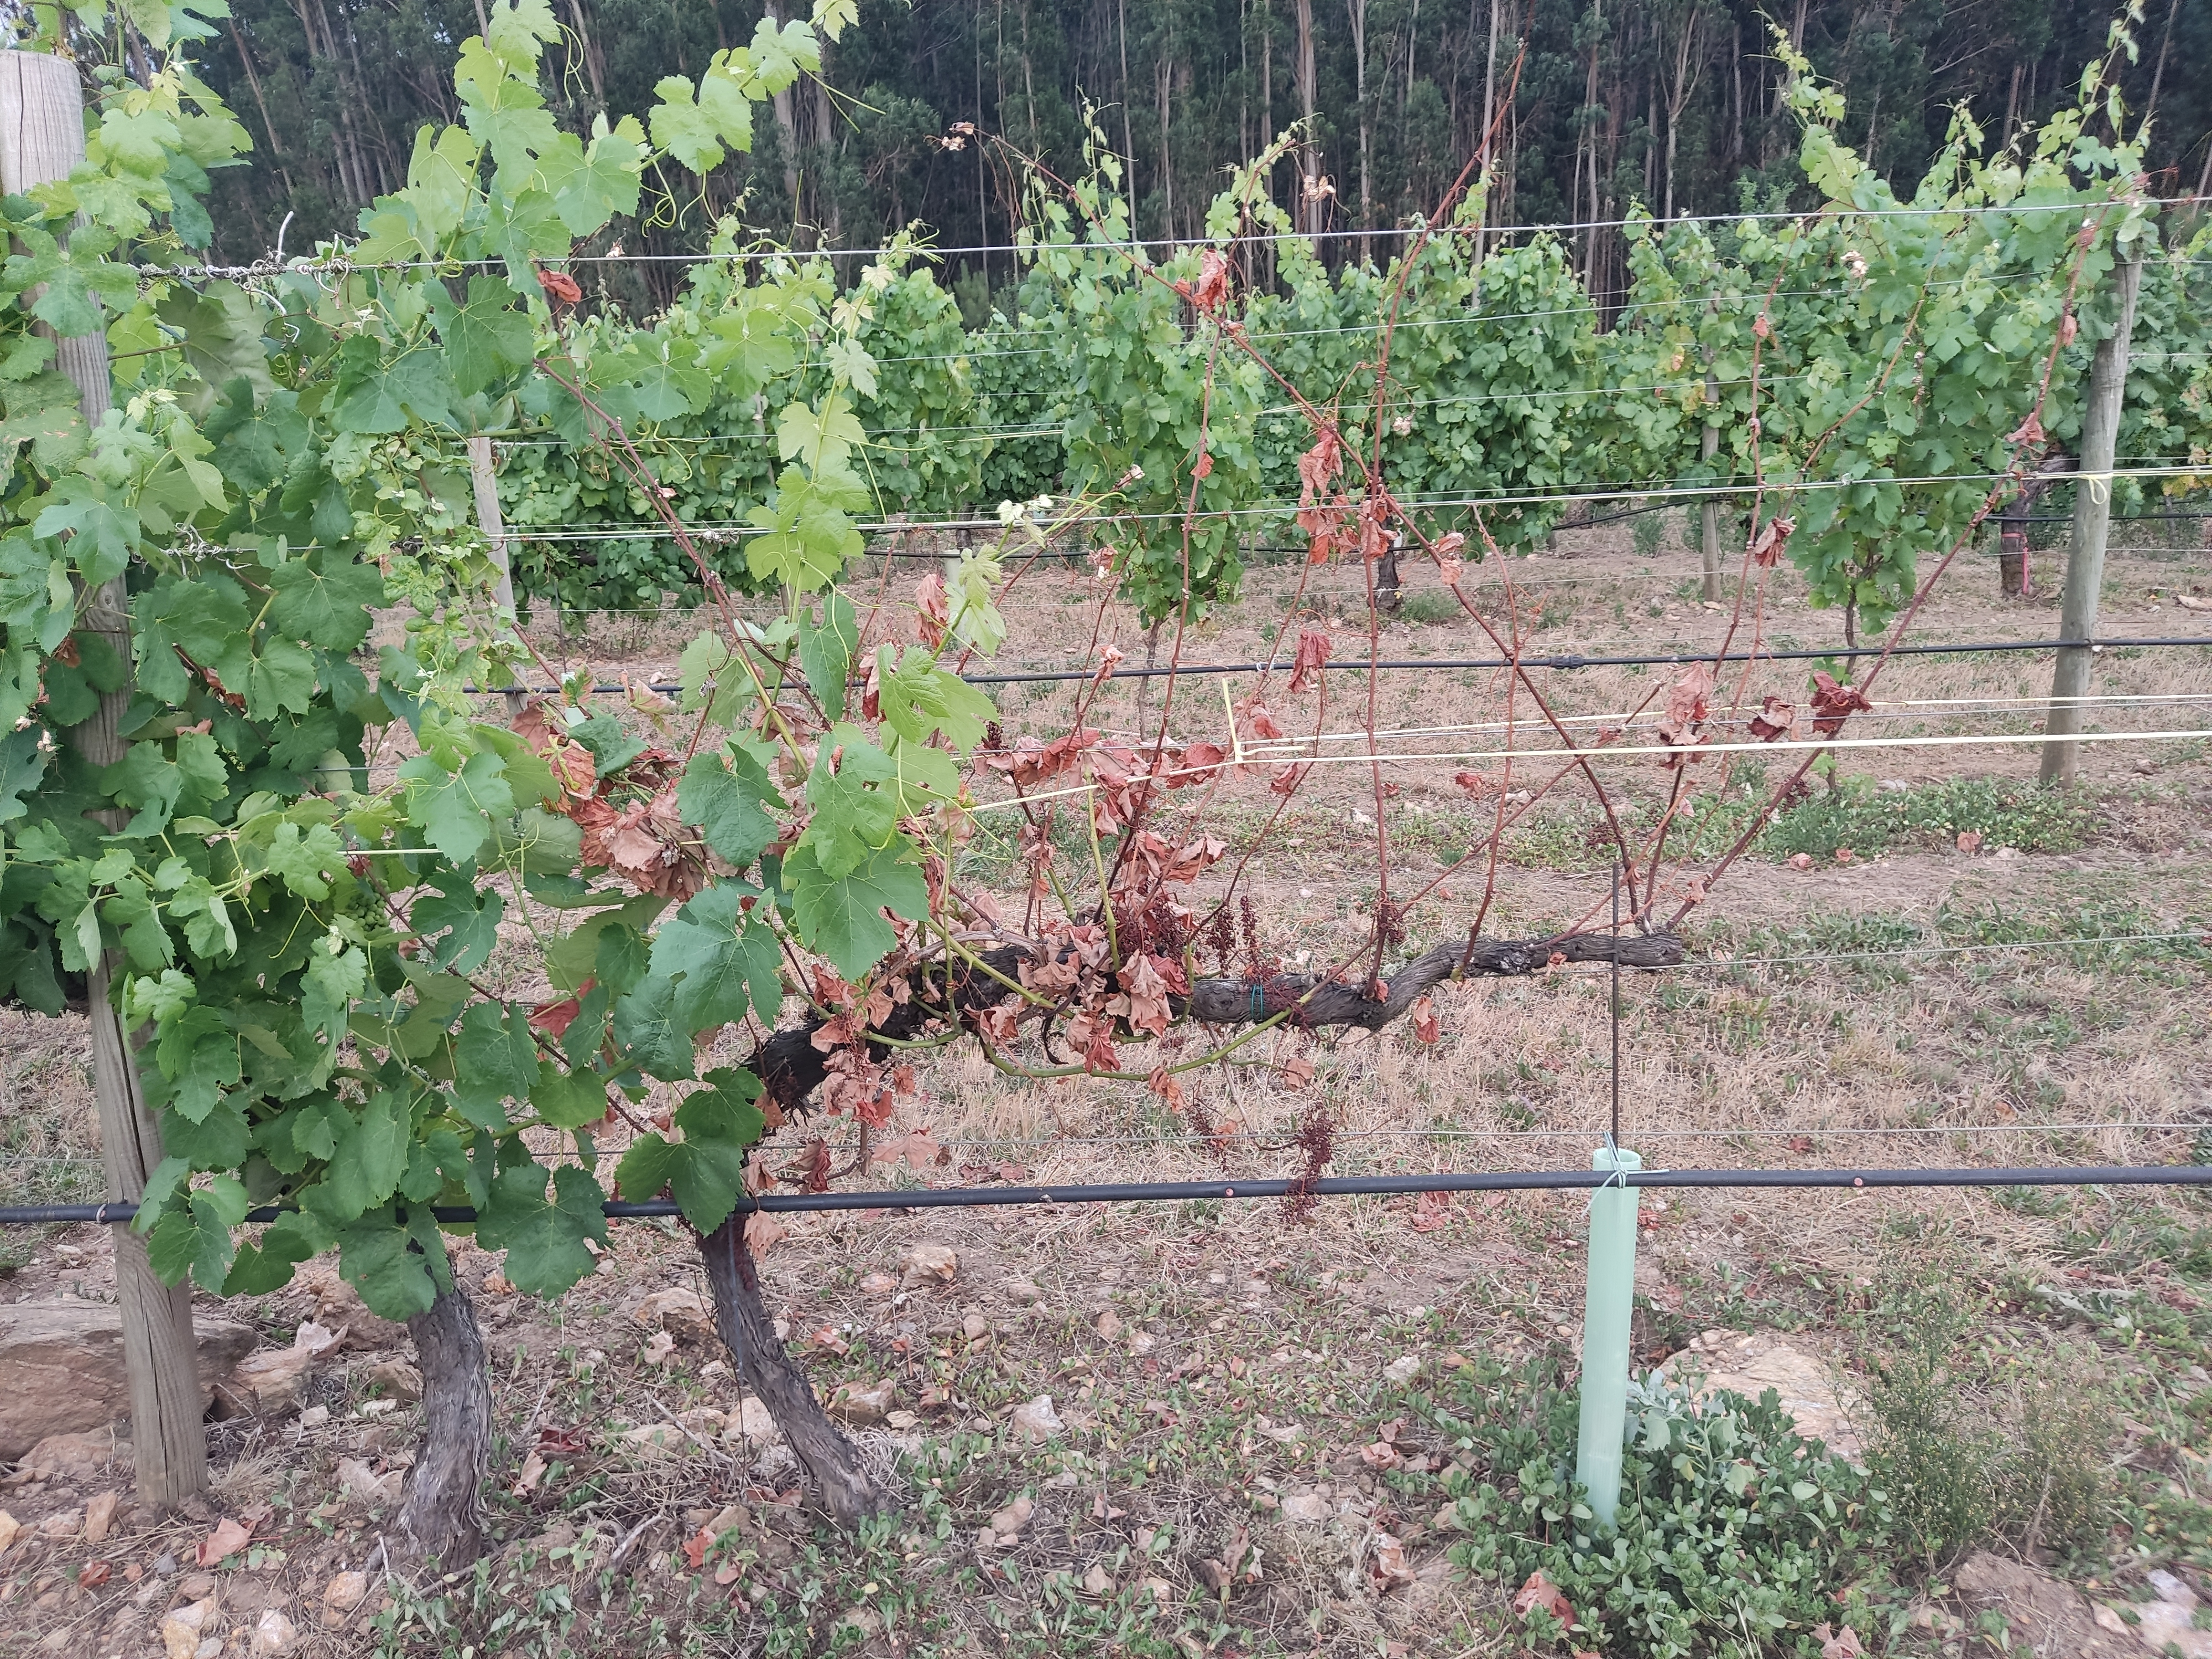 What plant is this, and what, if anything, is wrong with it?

grapevine, affected by esca disease
